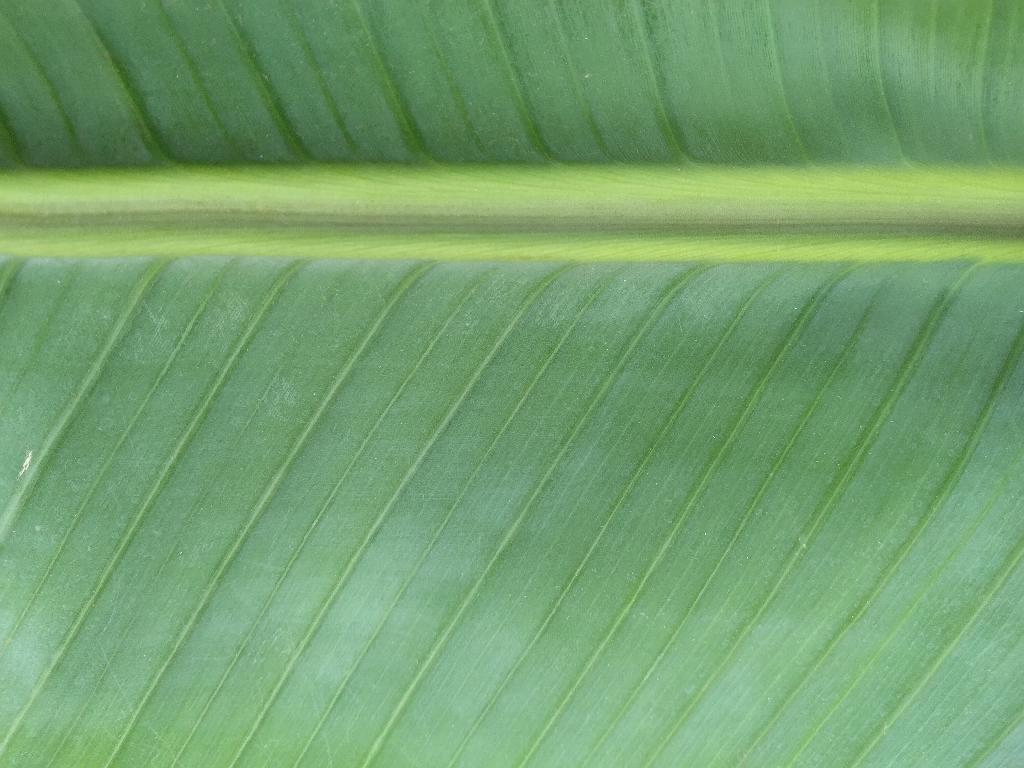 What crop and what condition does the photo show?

banana, healthy
